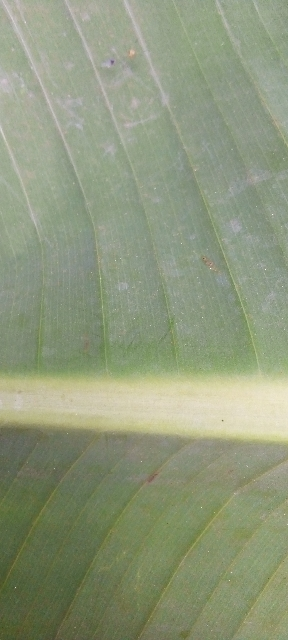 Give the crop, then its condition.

banana, healthy
